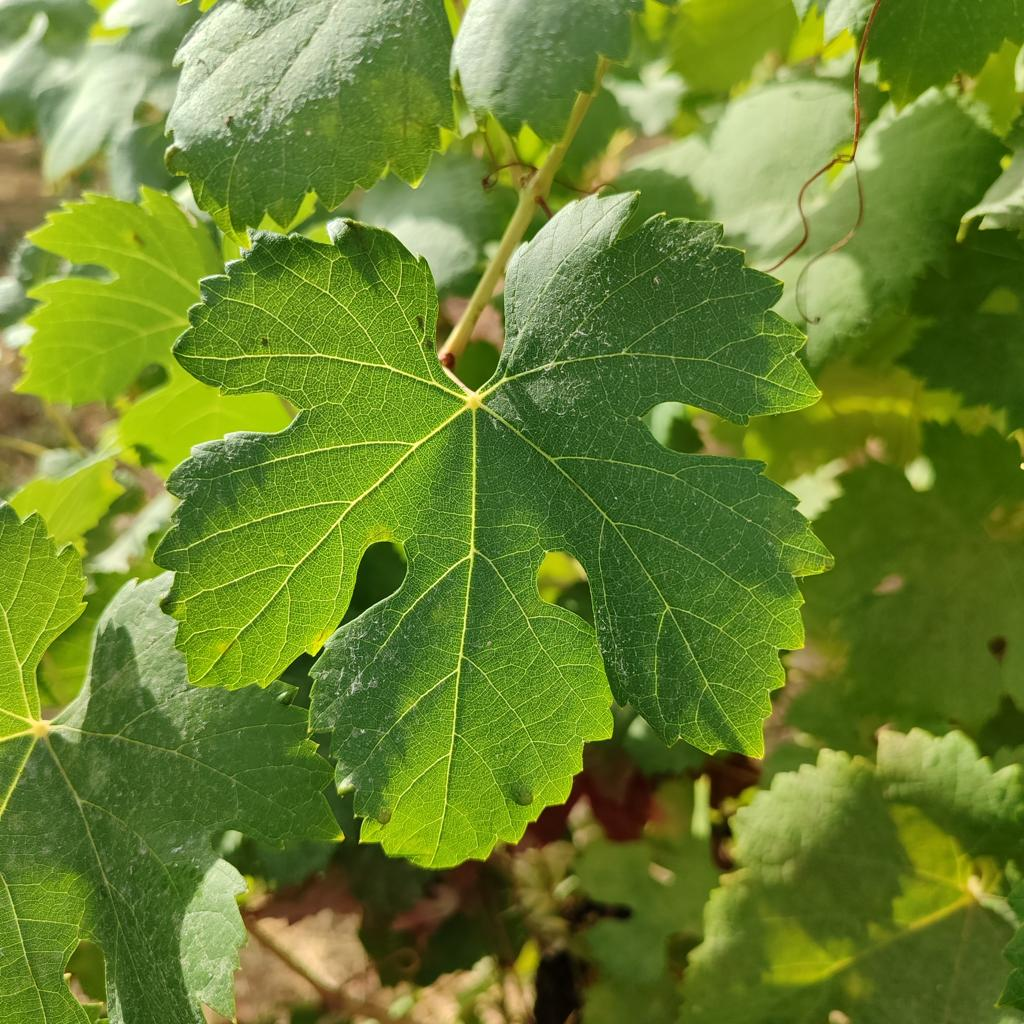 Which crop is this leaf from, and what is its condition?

grapevine, healthy
